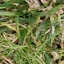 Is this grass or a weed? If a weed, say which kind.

grass
